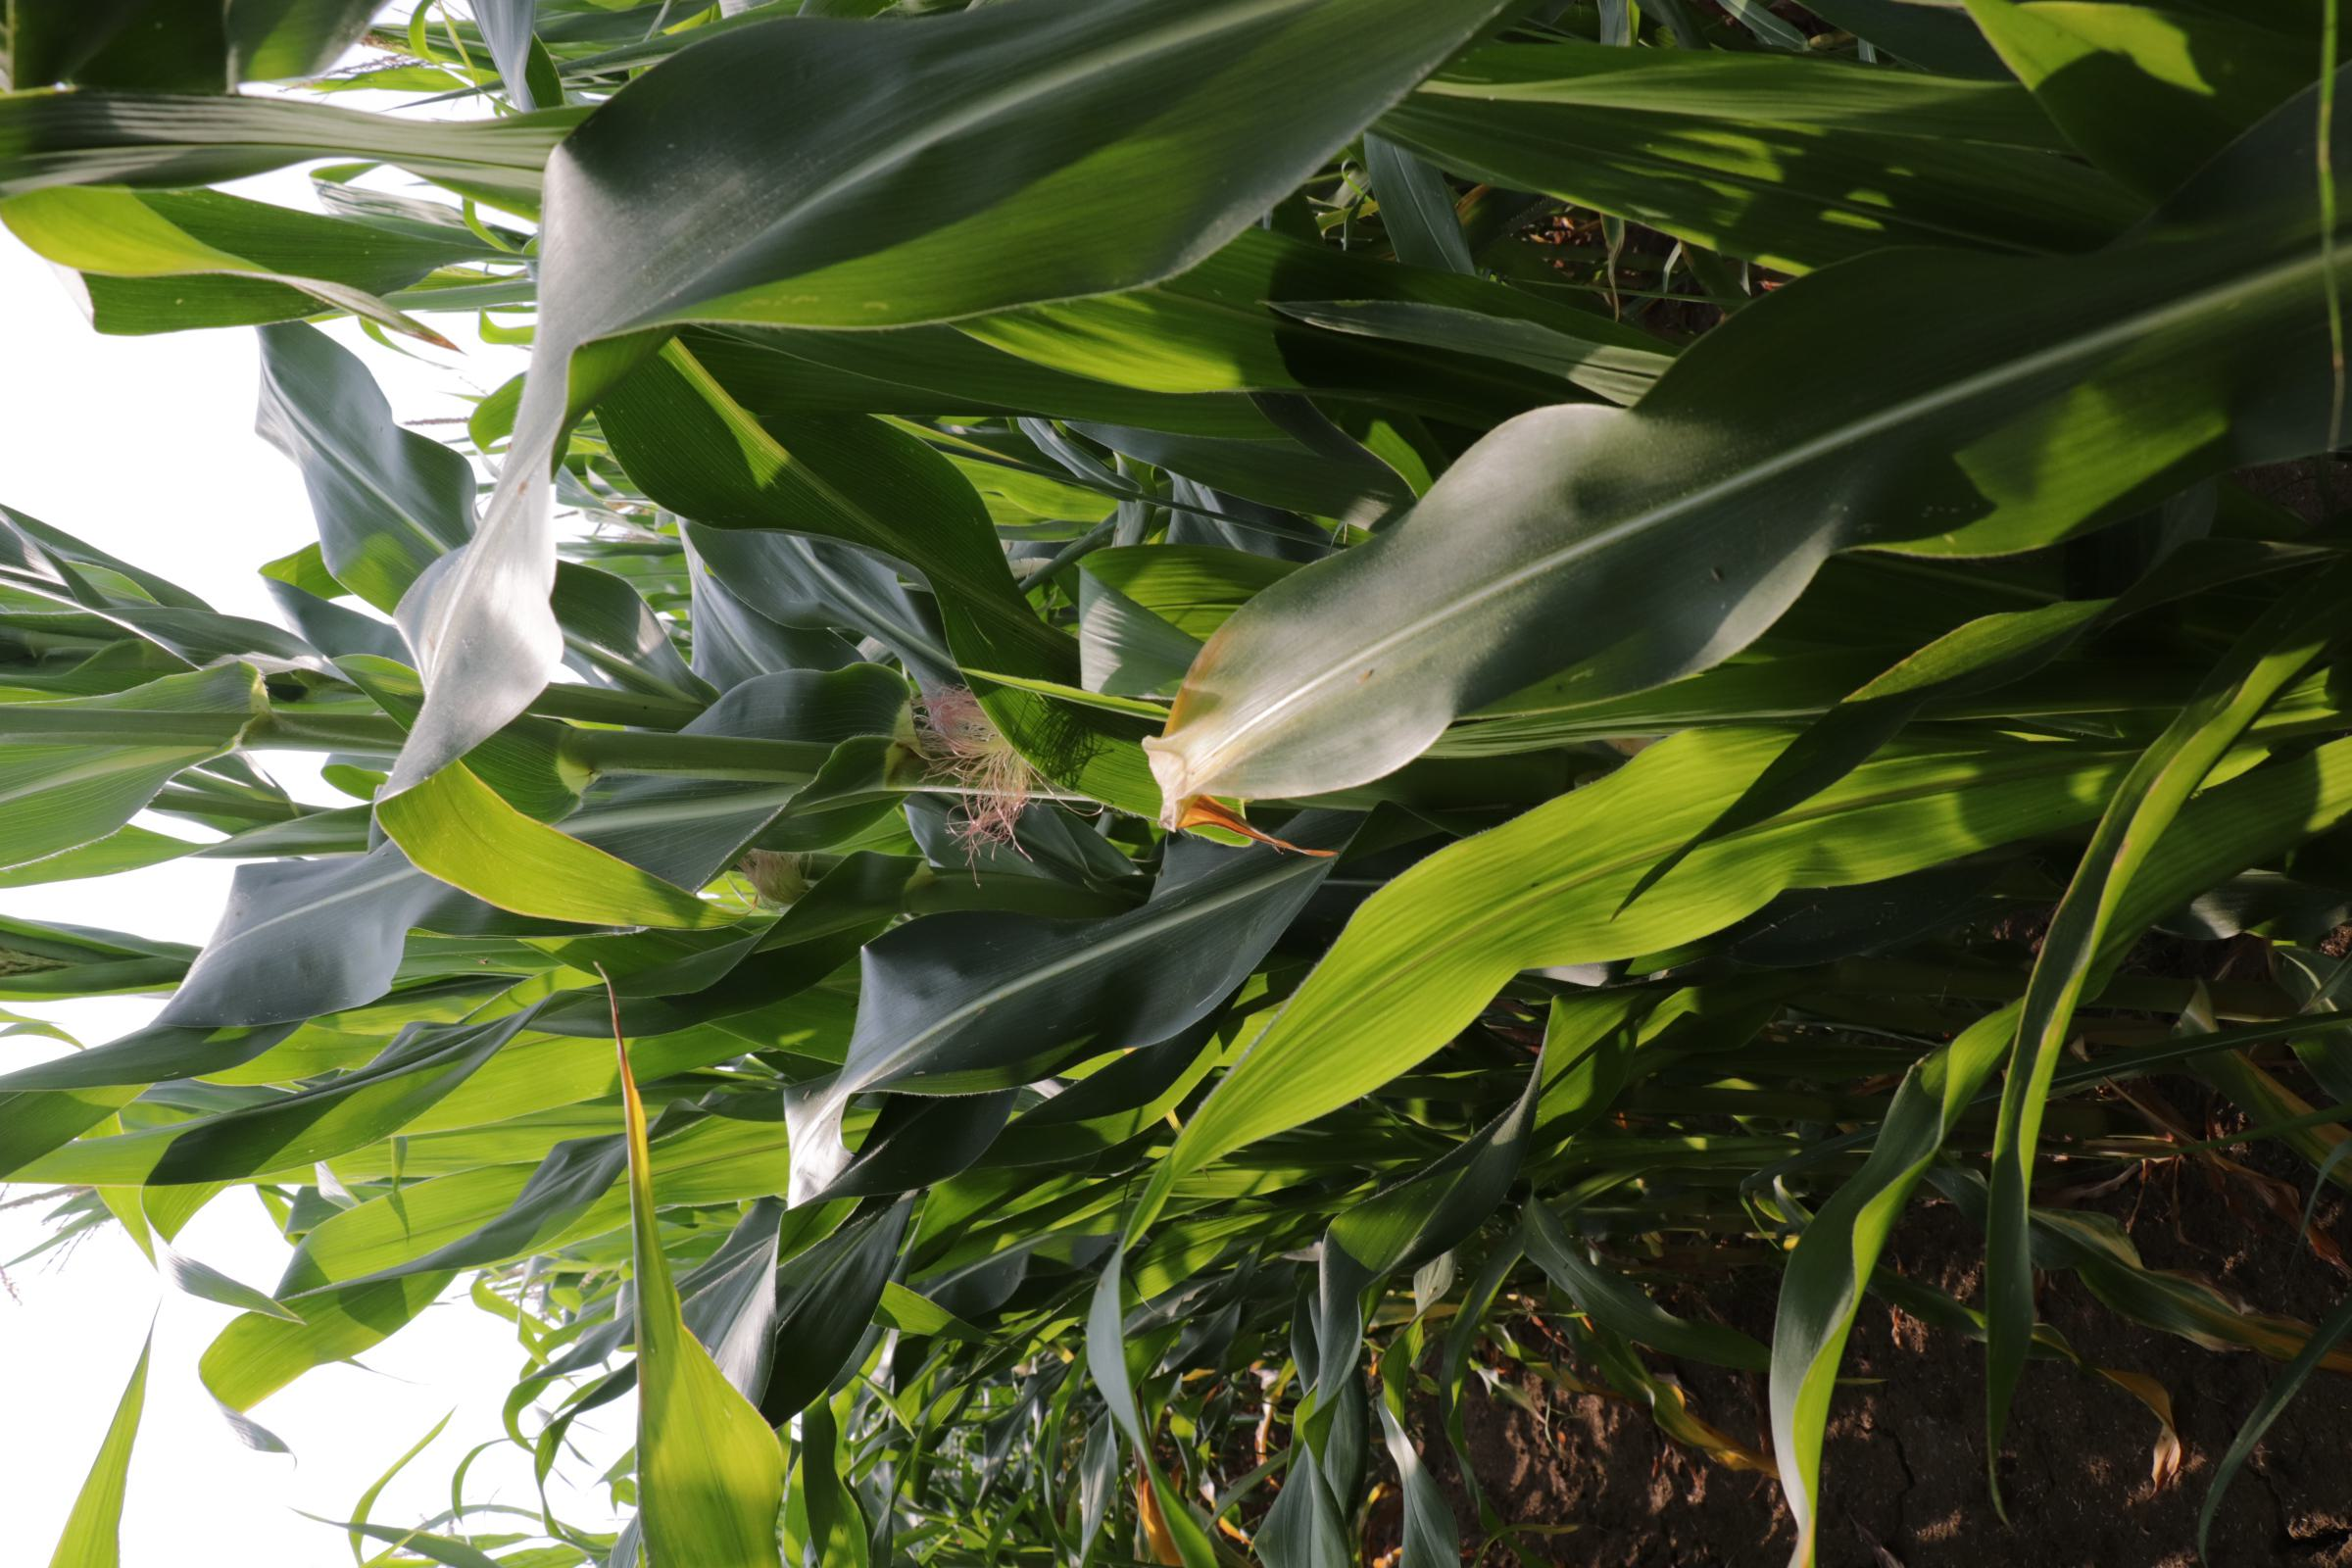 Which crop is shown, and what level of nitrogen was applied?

maize, full nitrogen fertilisation
